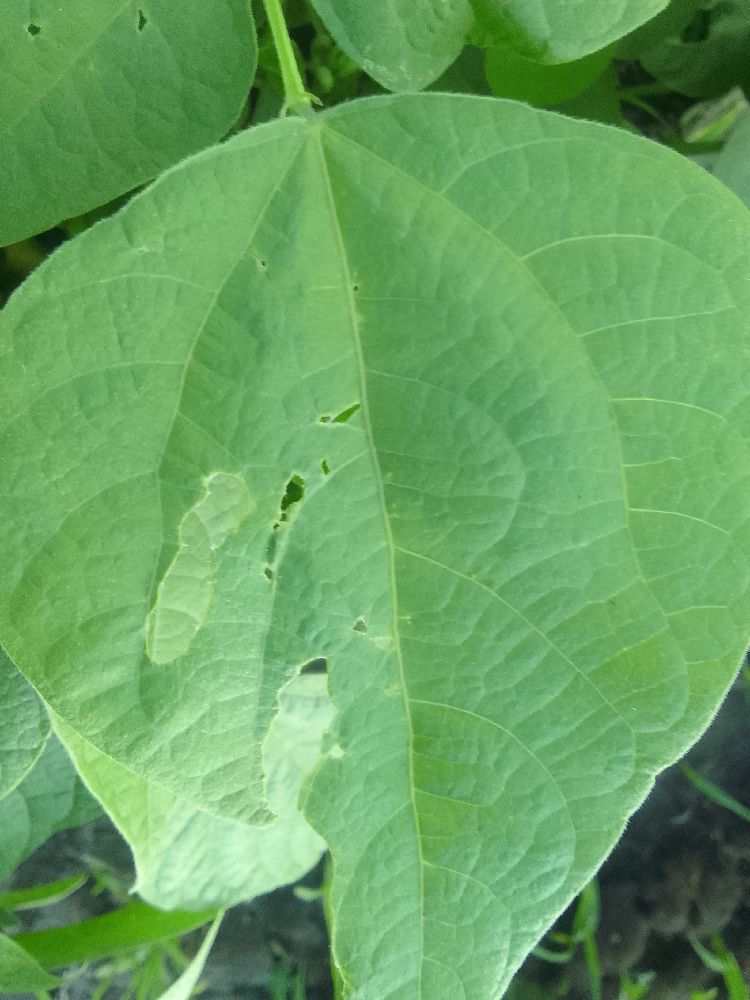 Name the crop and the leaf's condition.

common bean, healthy
